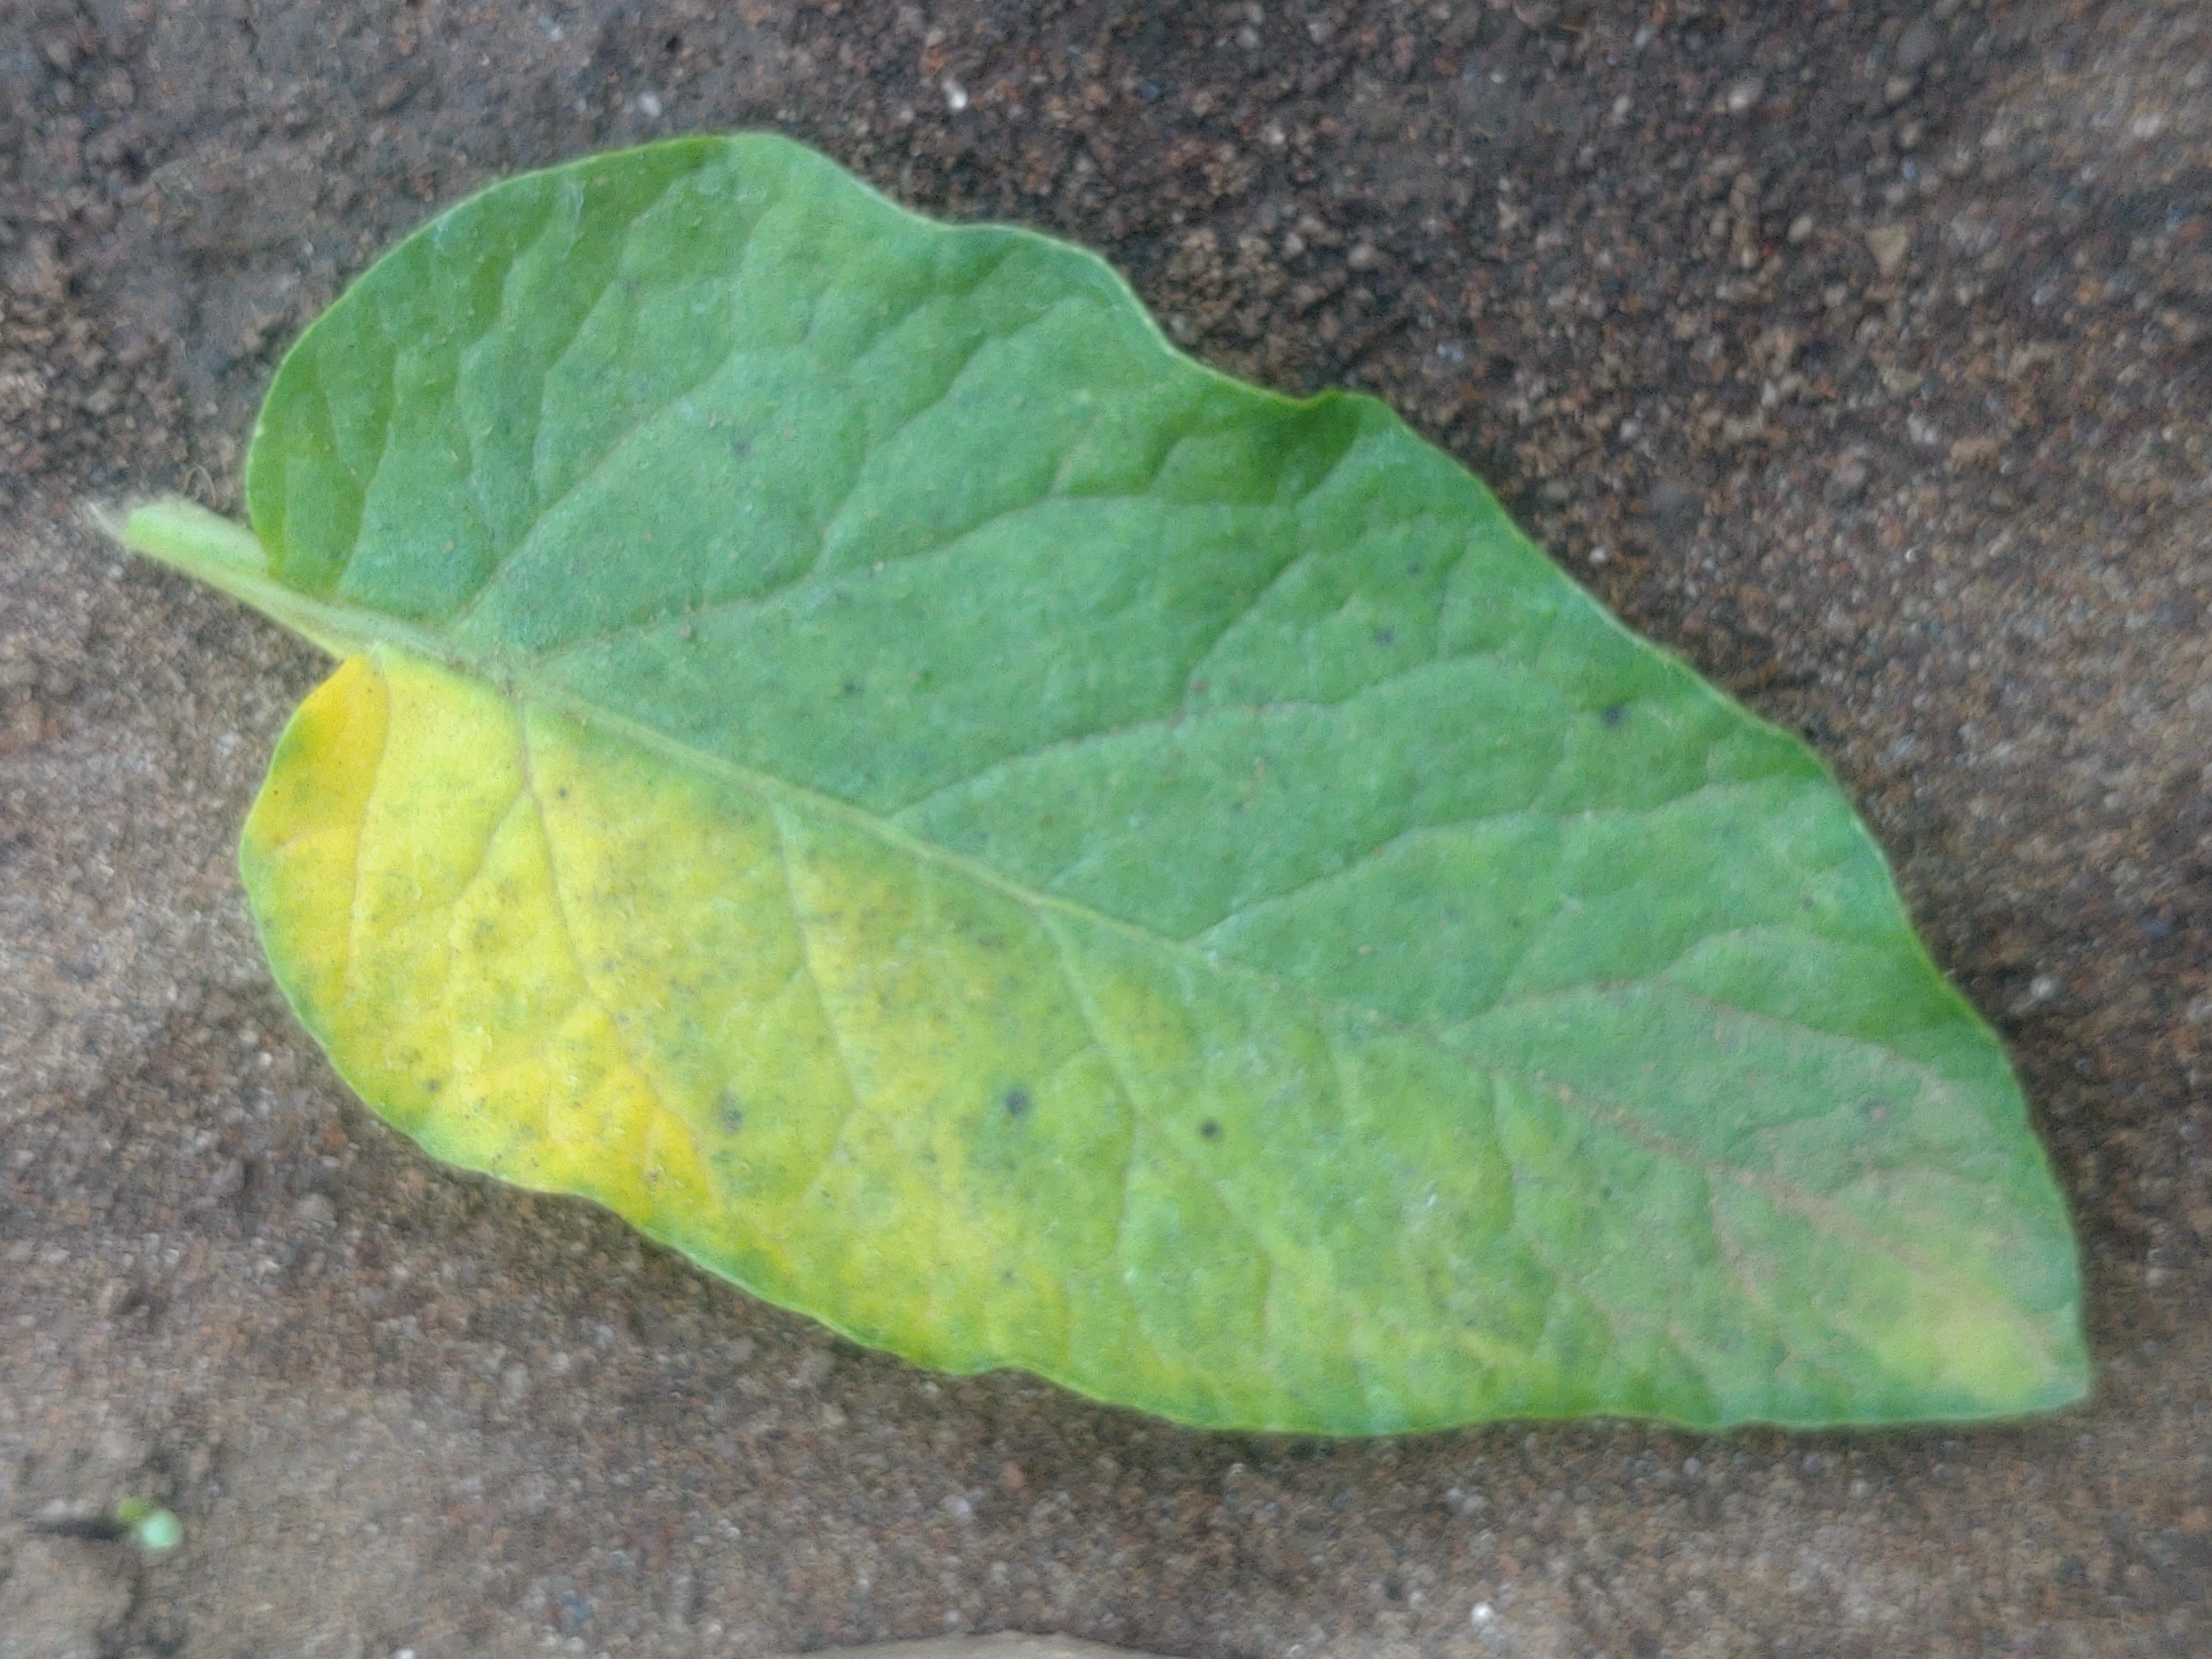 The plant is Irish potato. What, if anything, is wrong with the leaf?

late blight
